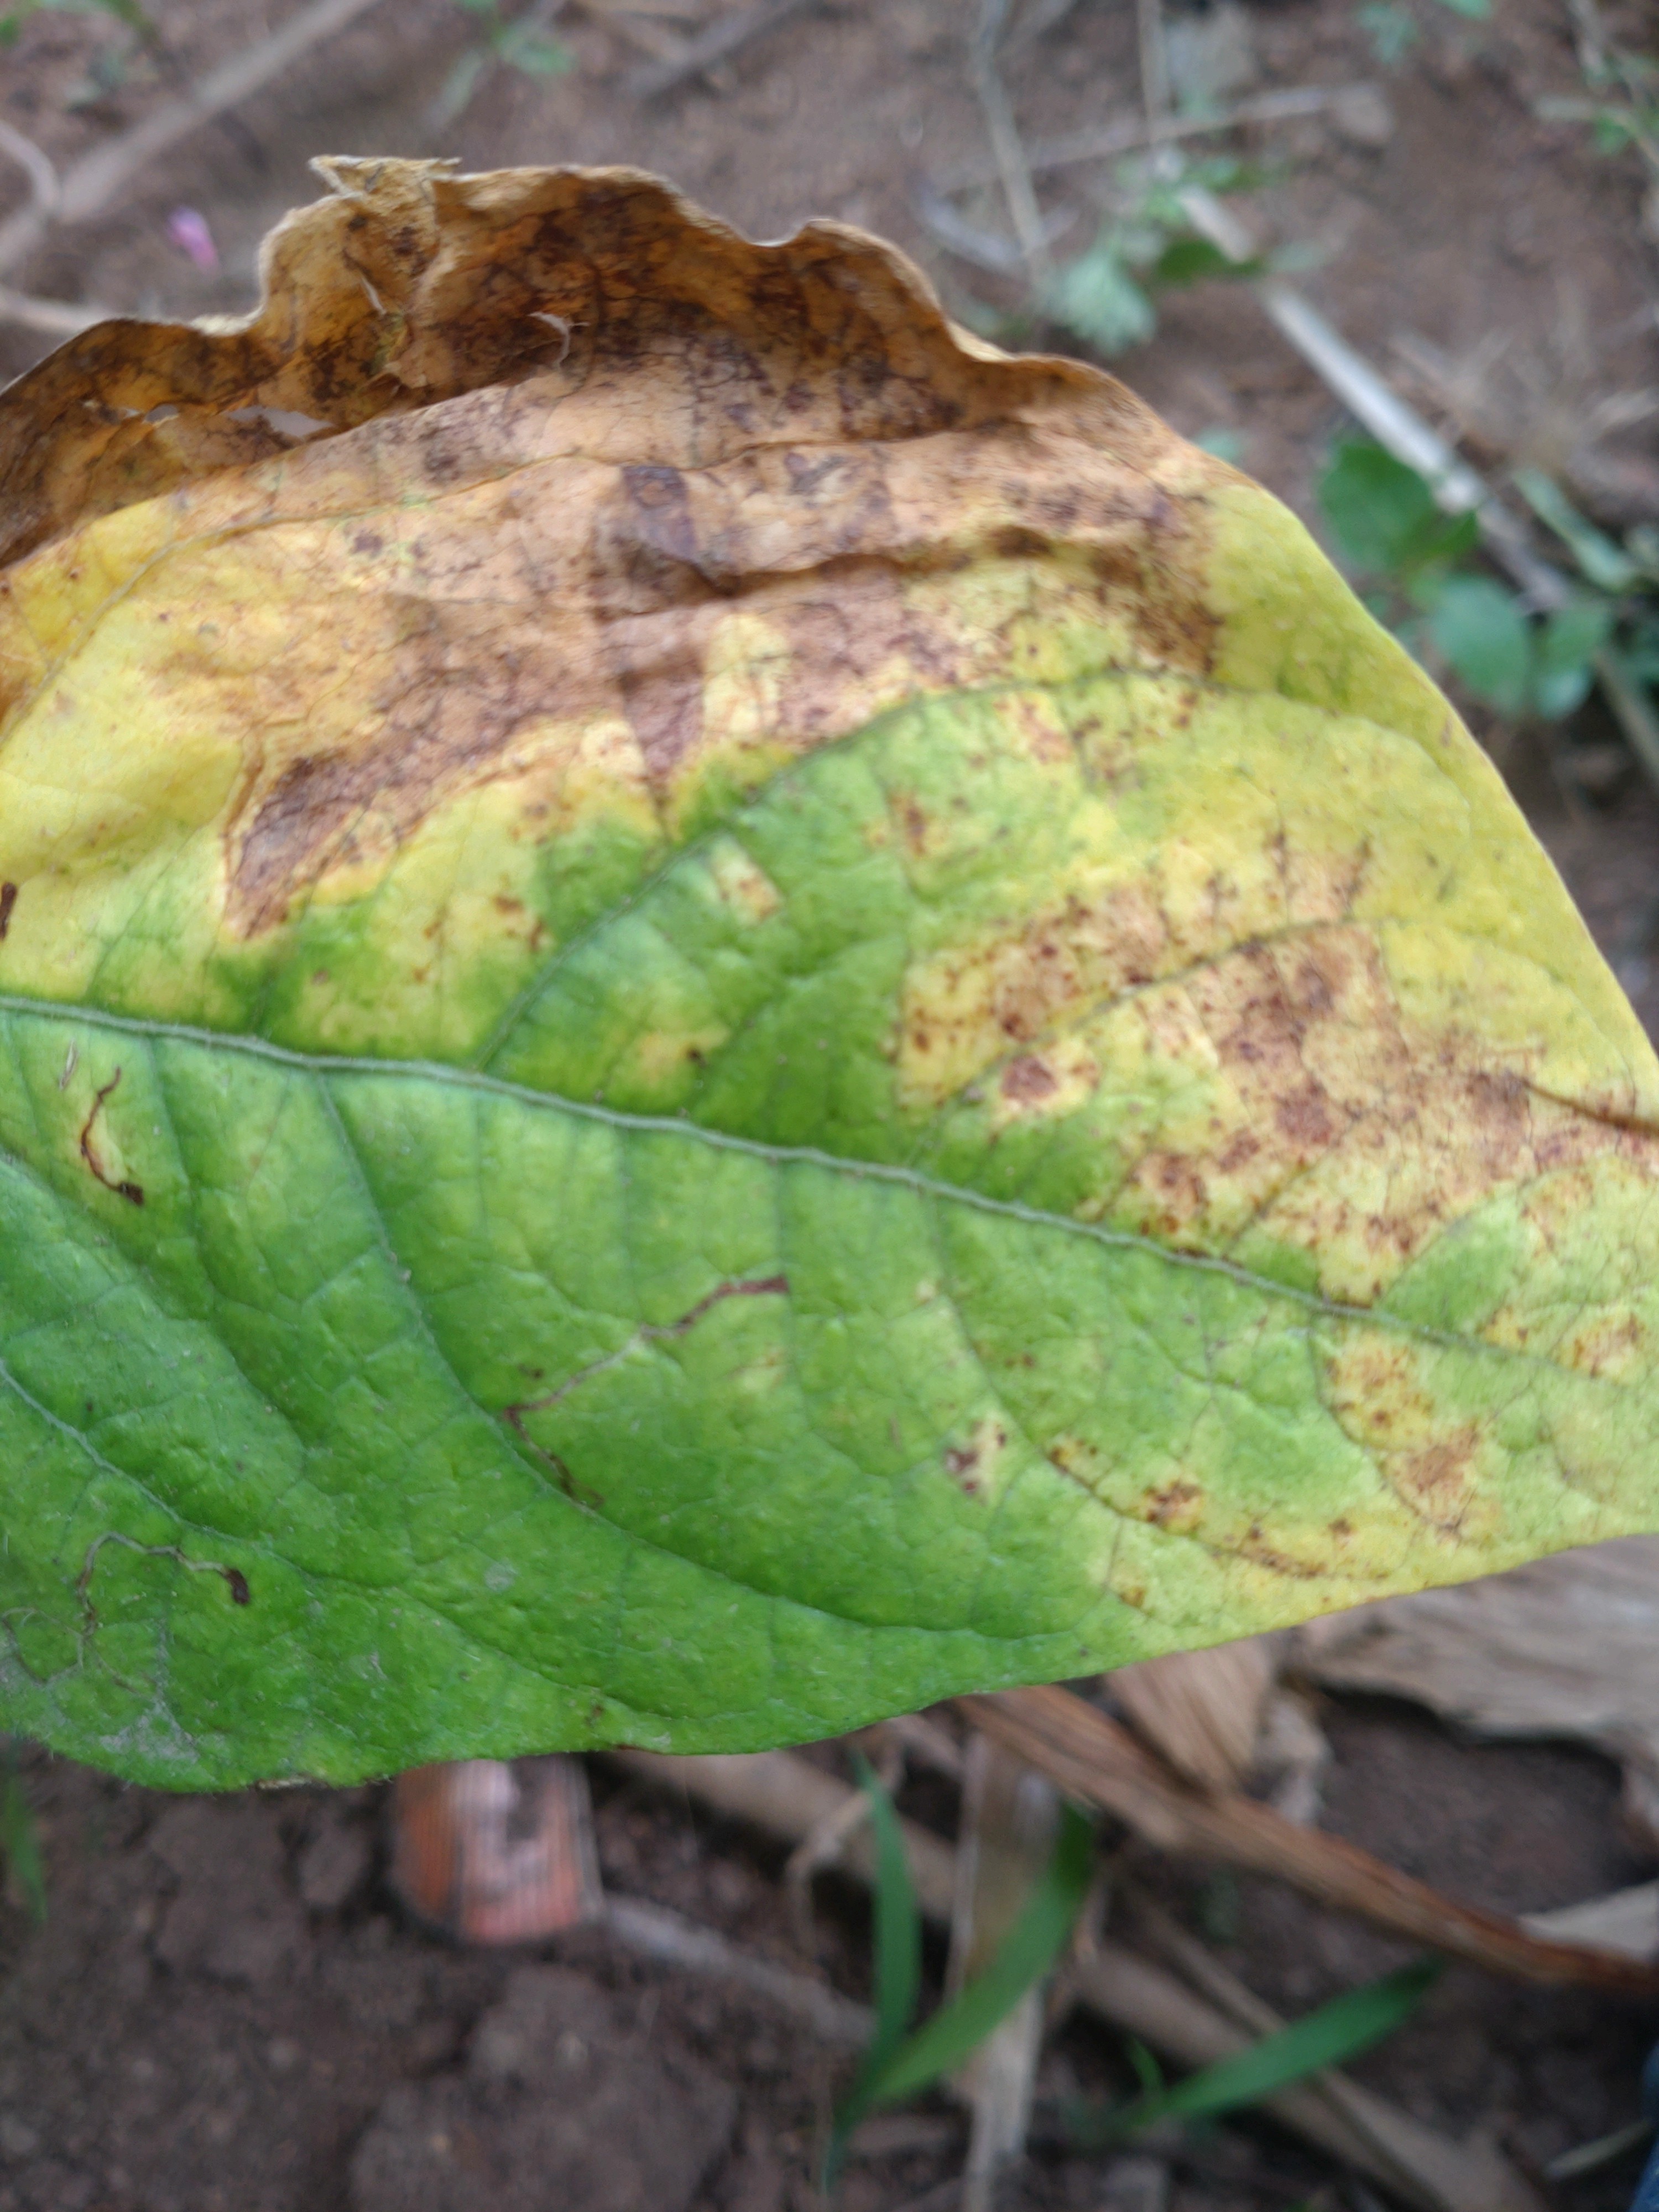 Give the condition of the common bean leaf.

rust
